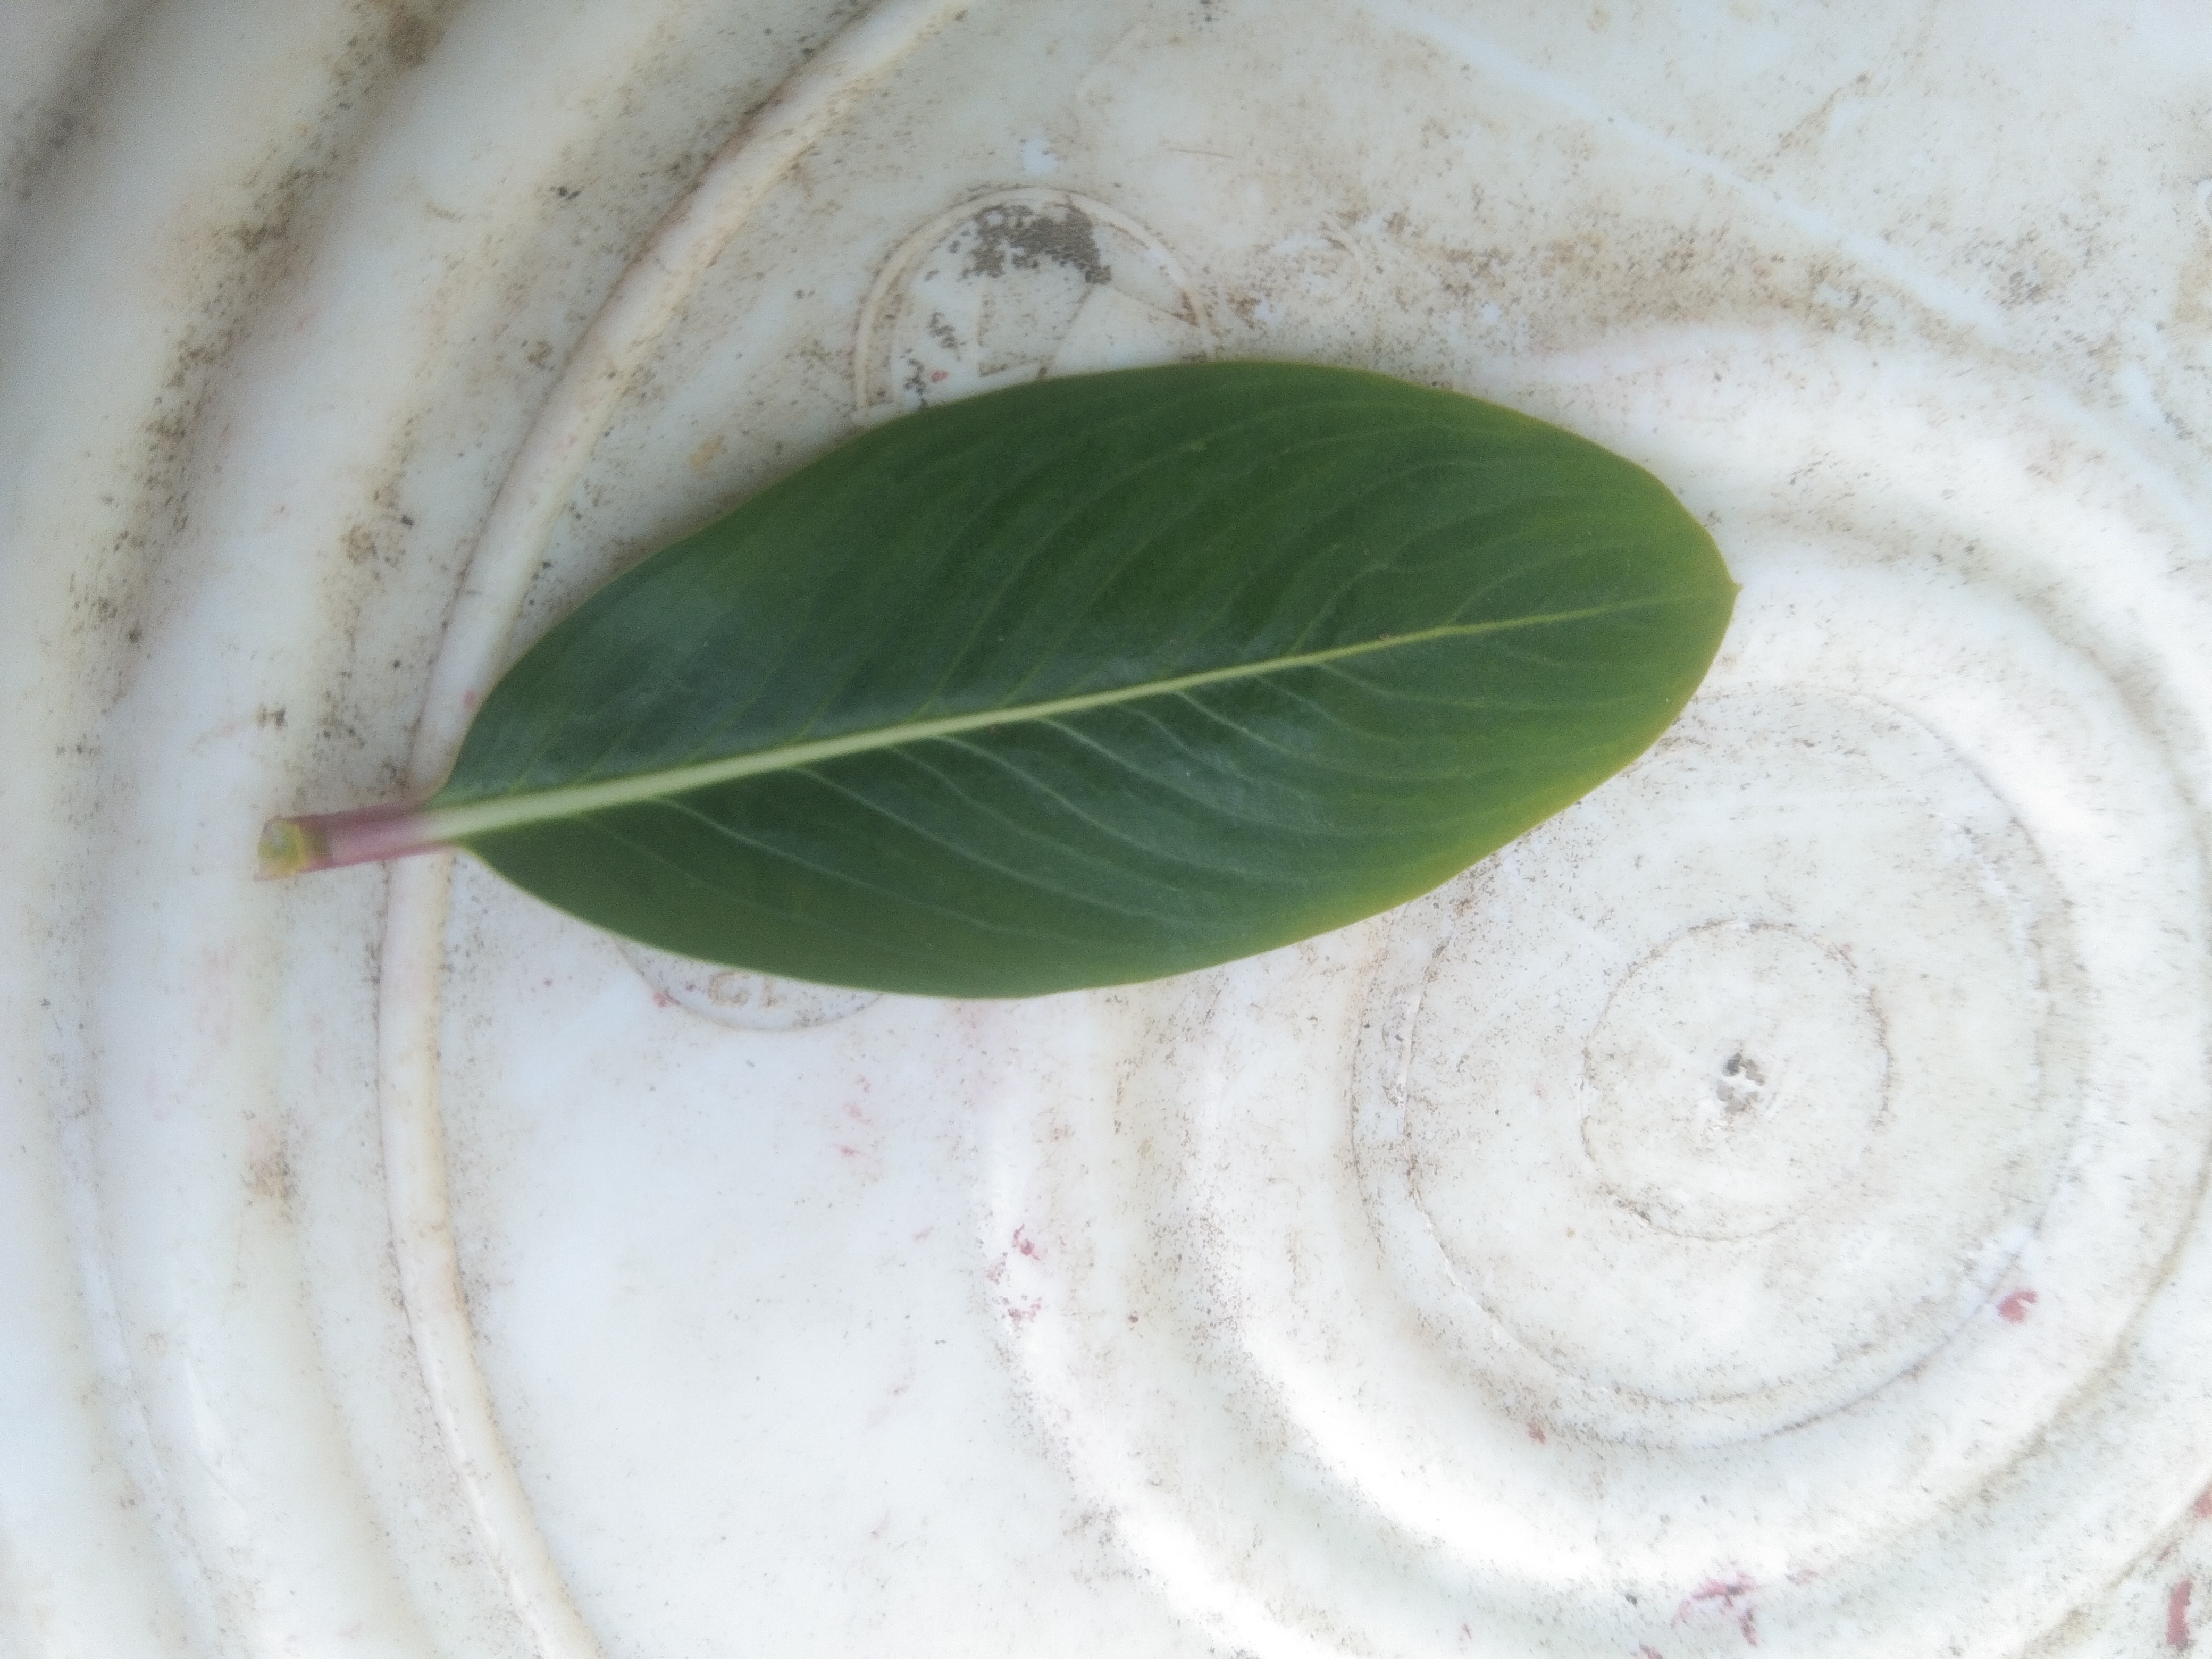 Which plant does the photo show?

rose periwinkle
